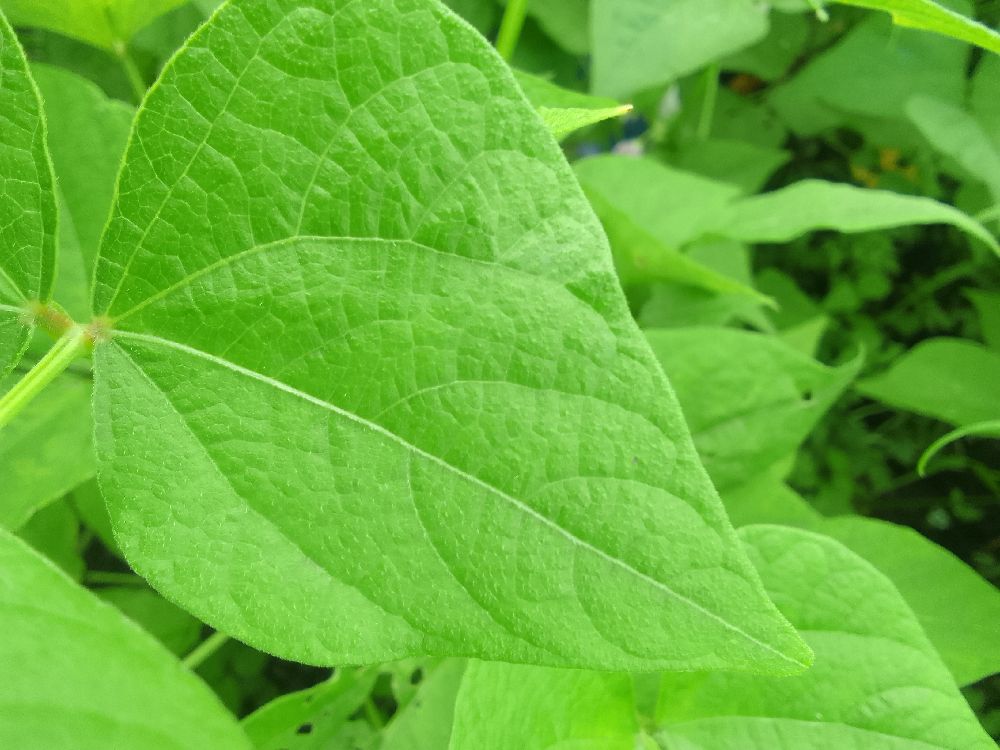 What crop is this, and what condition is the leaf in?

common bean, healthy
